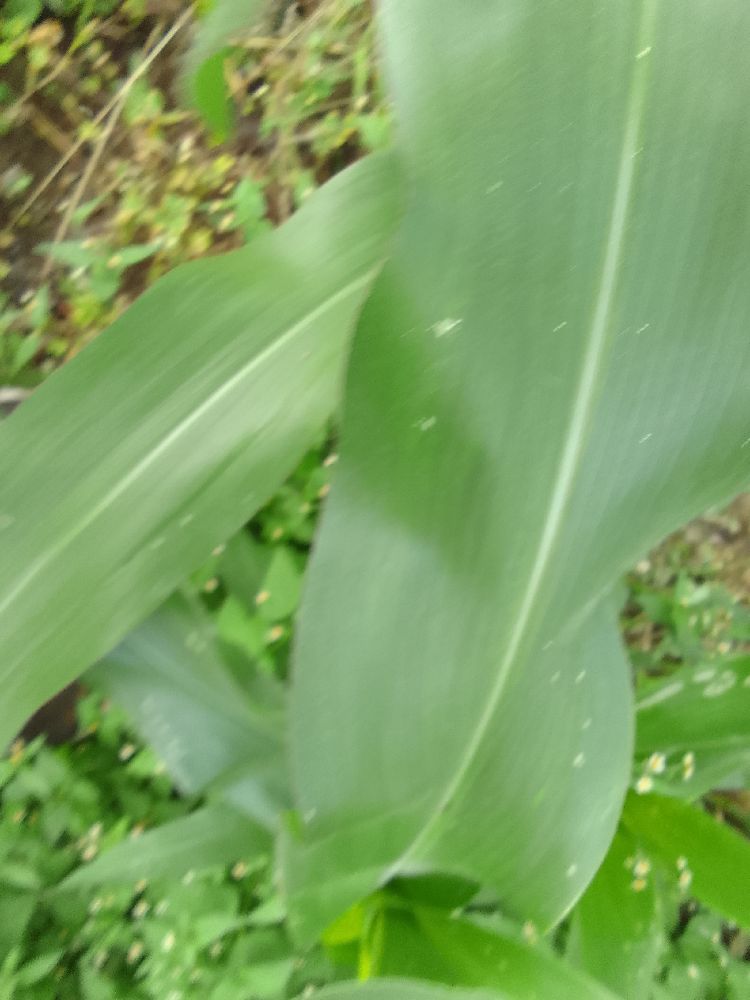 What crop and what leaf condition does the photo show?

maize, healthy
